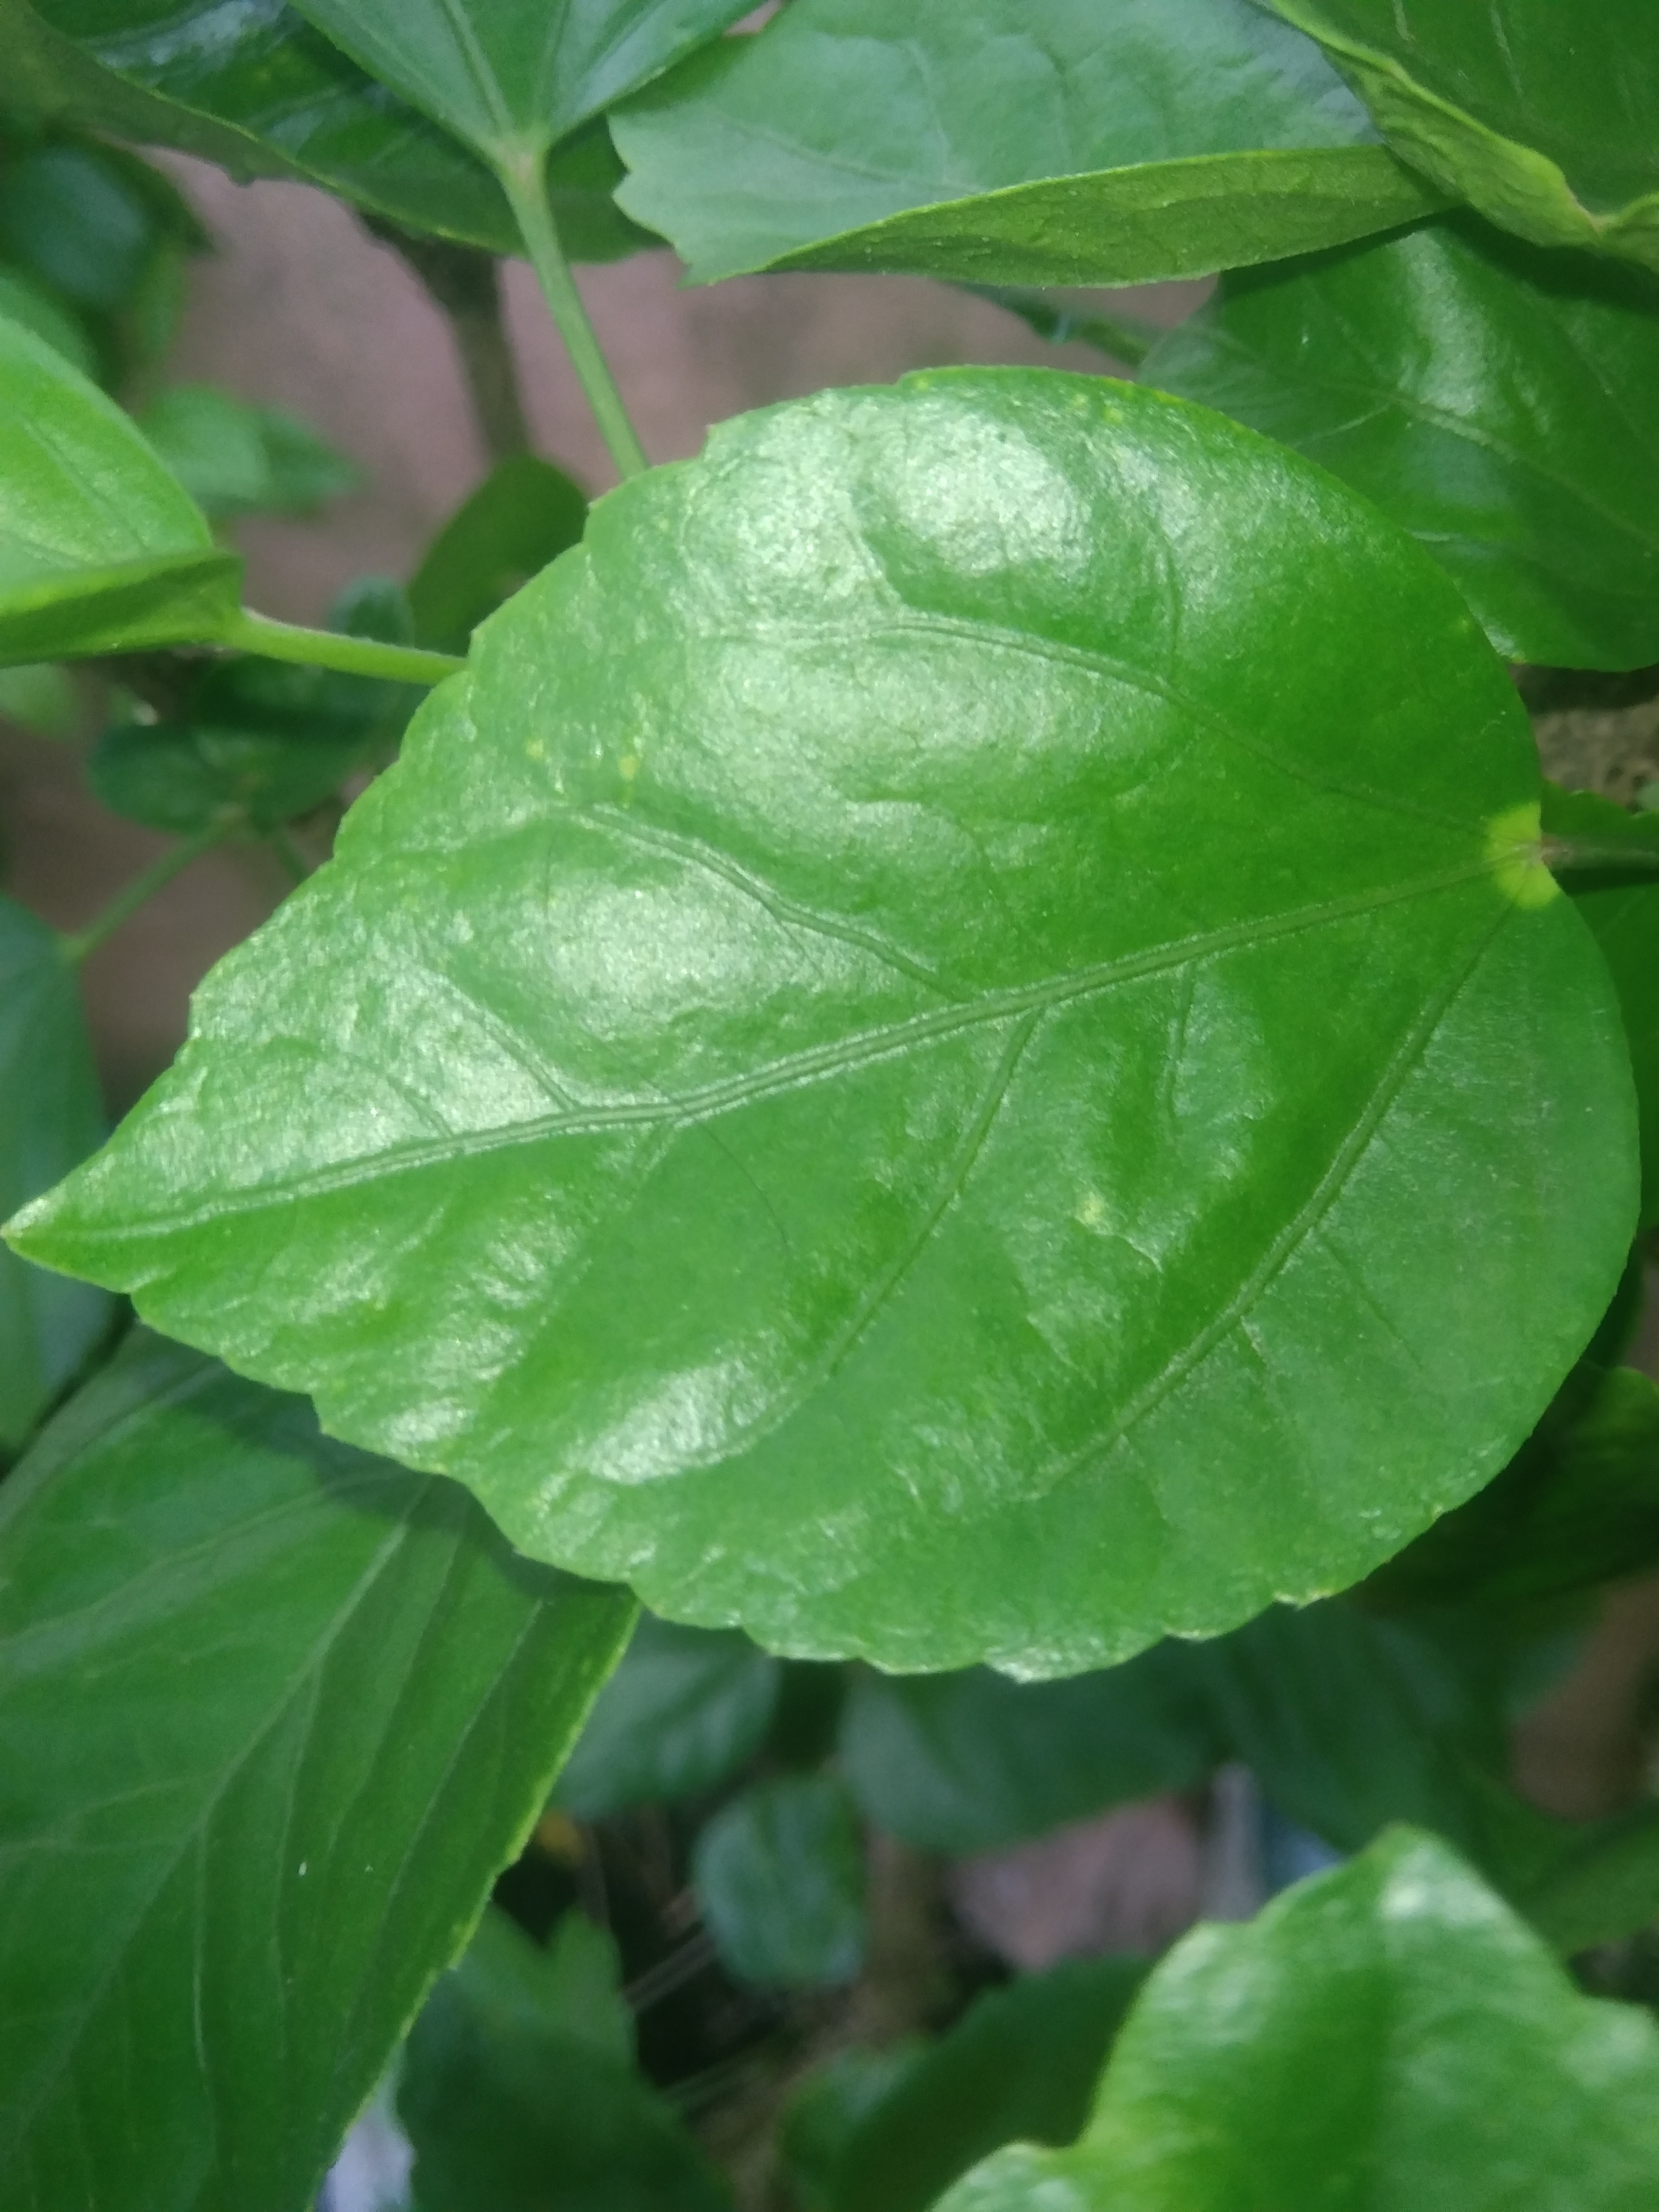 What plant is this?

hibiscus
